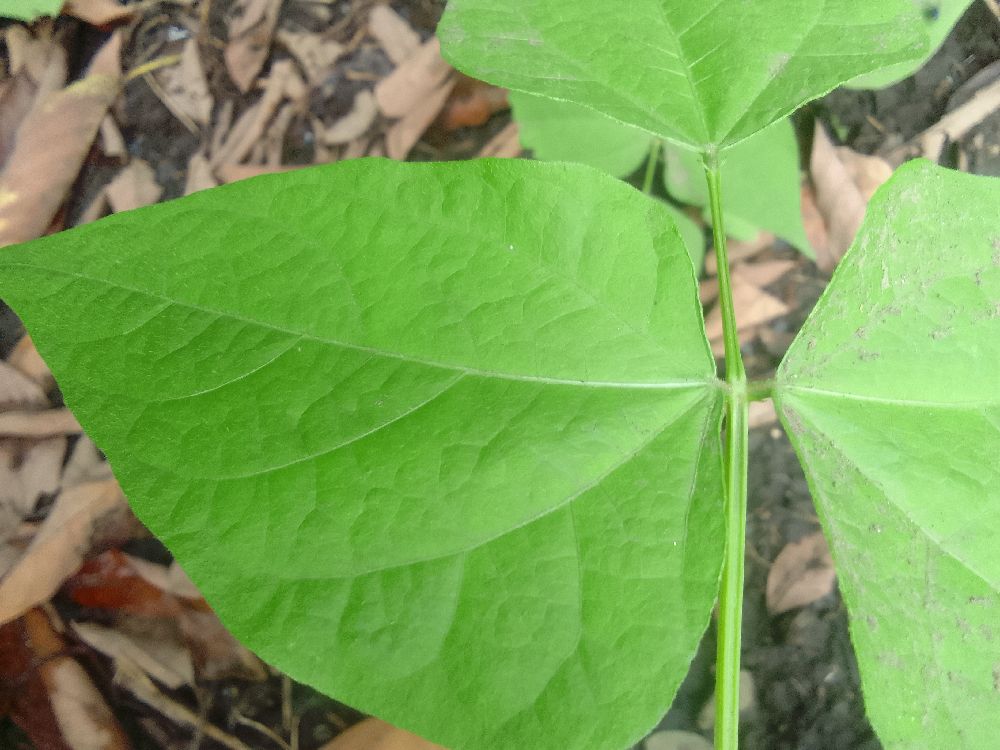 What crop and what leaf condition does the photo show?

common bean, healthy
